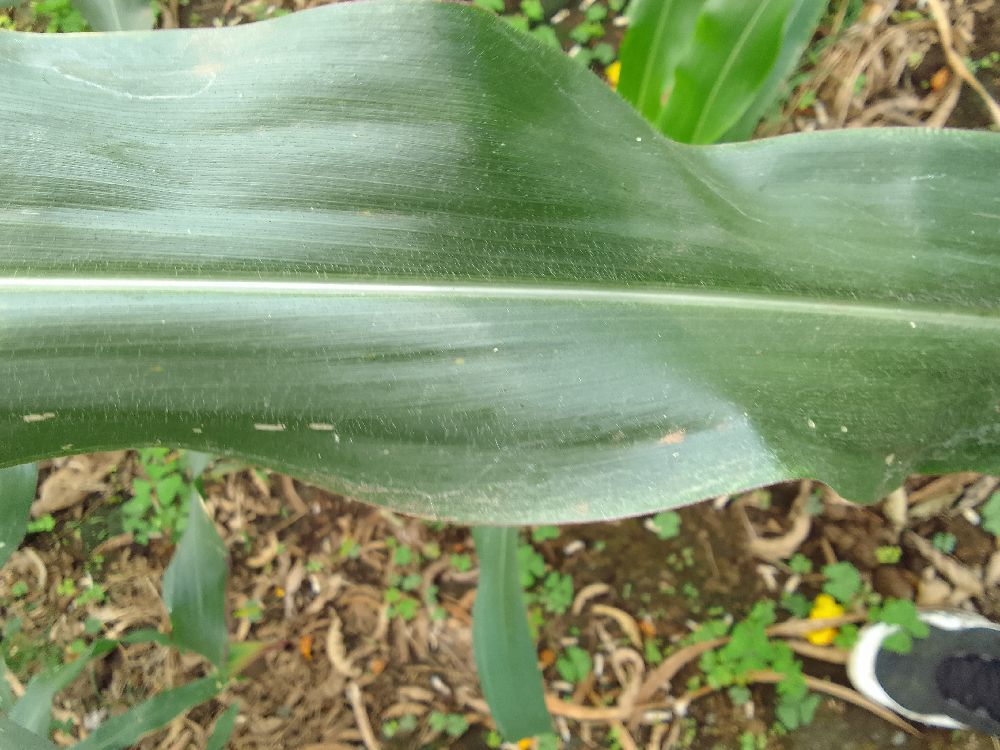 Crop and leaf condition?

maize, healthy
